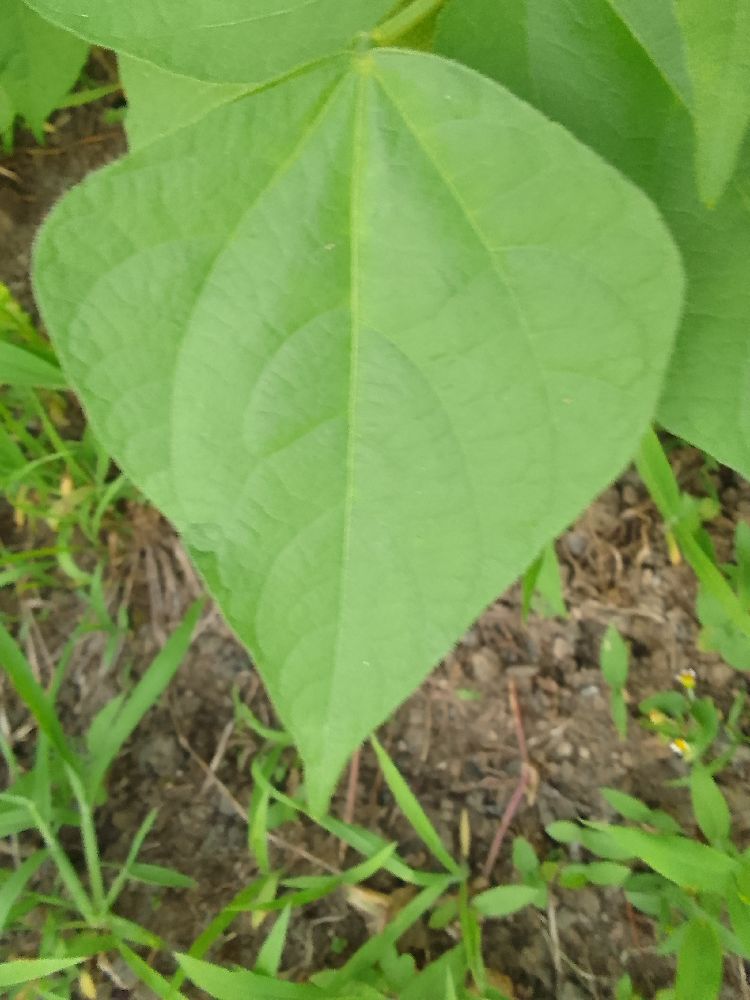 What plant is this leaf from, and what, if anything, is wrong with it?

common bean, healthy
